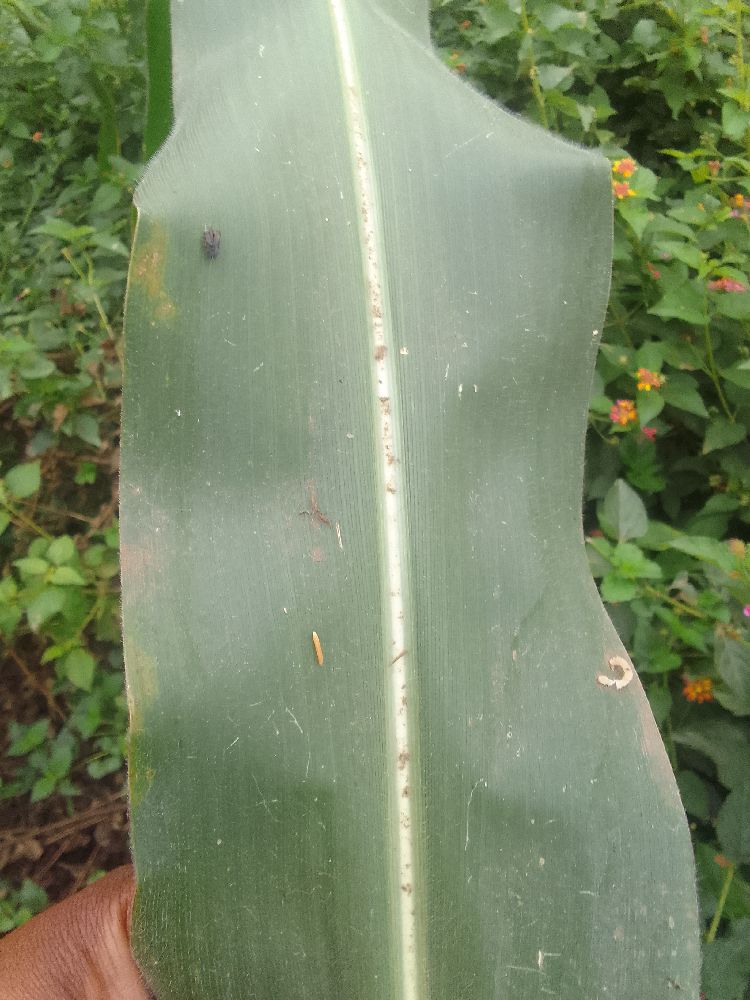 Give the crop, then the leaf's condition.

maize, healthy
